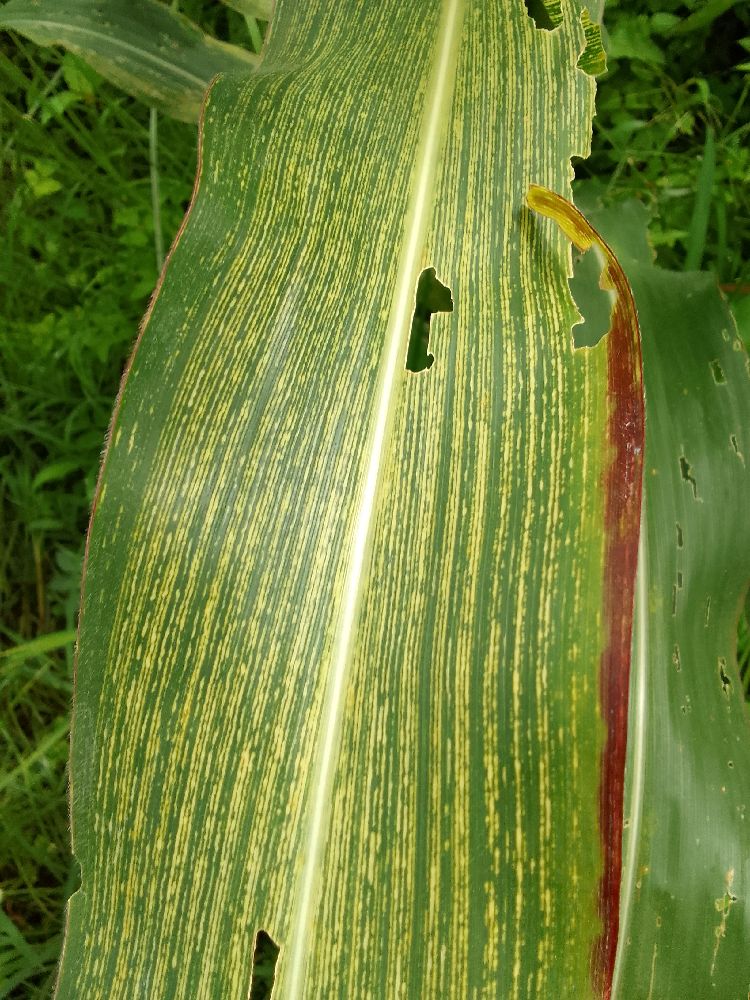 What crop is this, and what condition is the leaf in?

maize, maize streak virus
